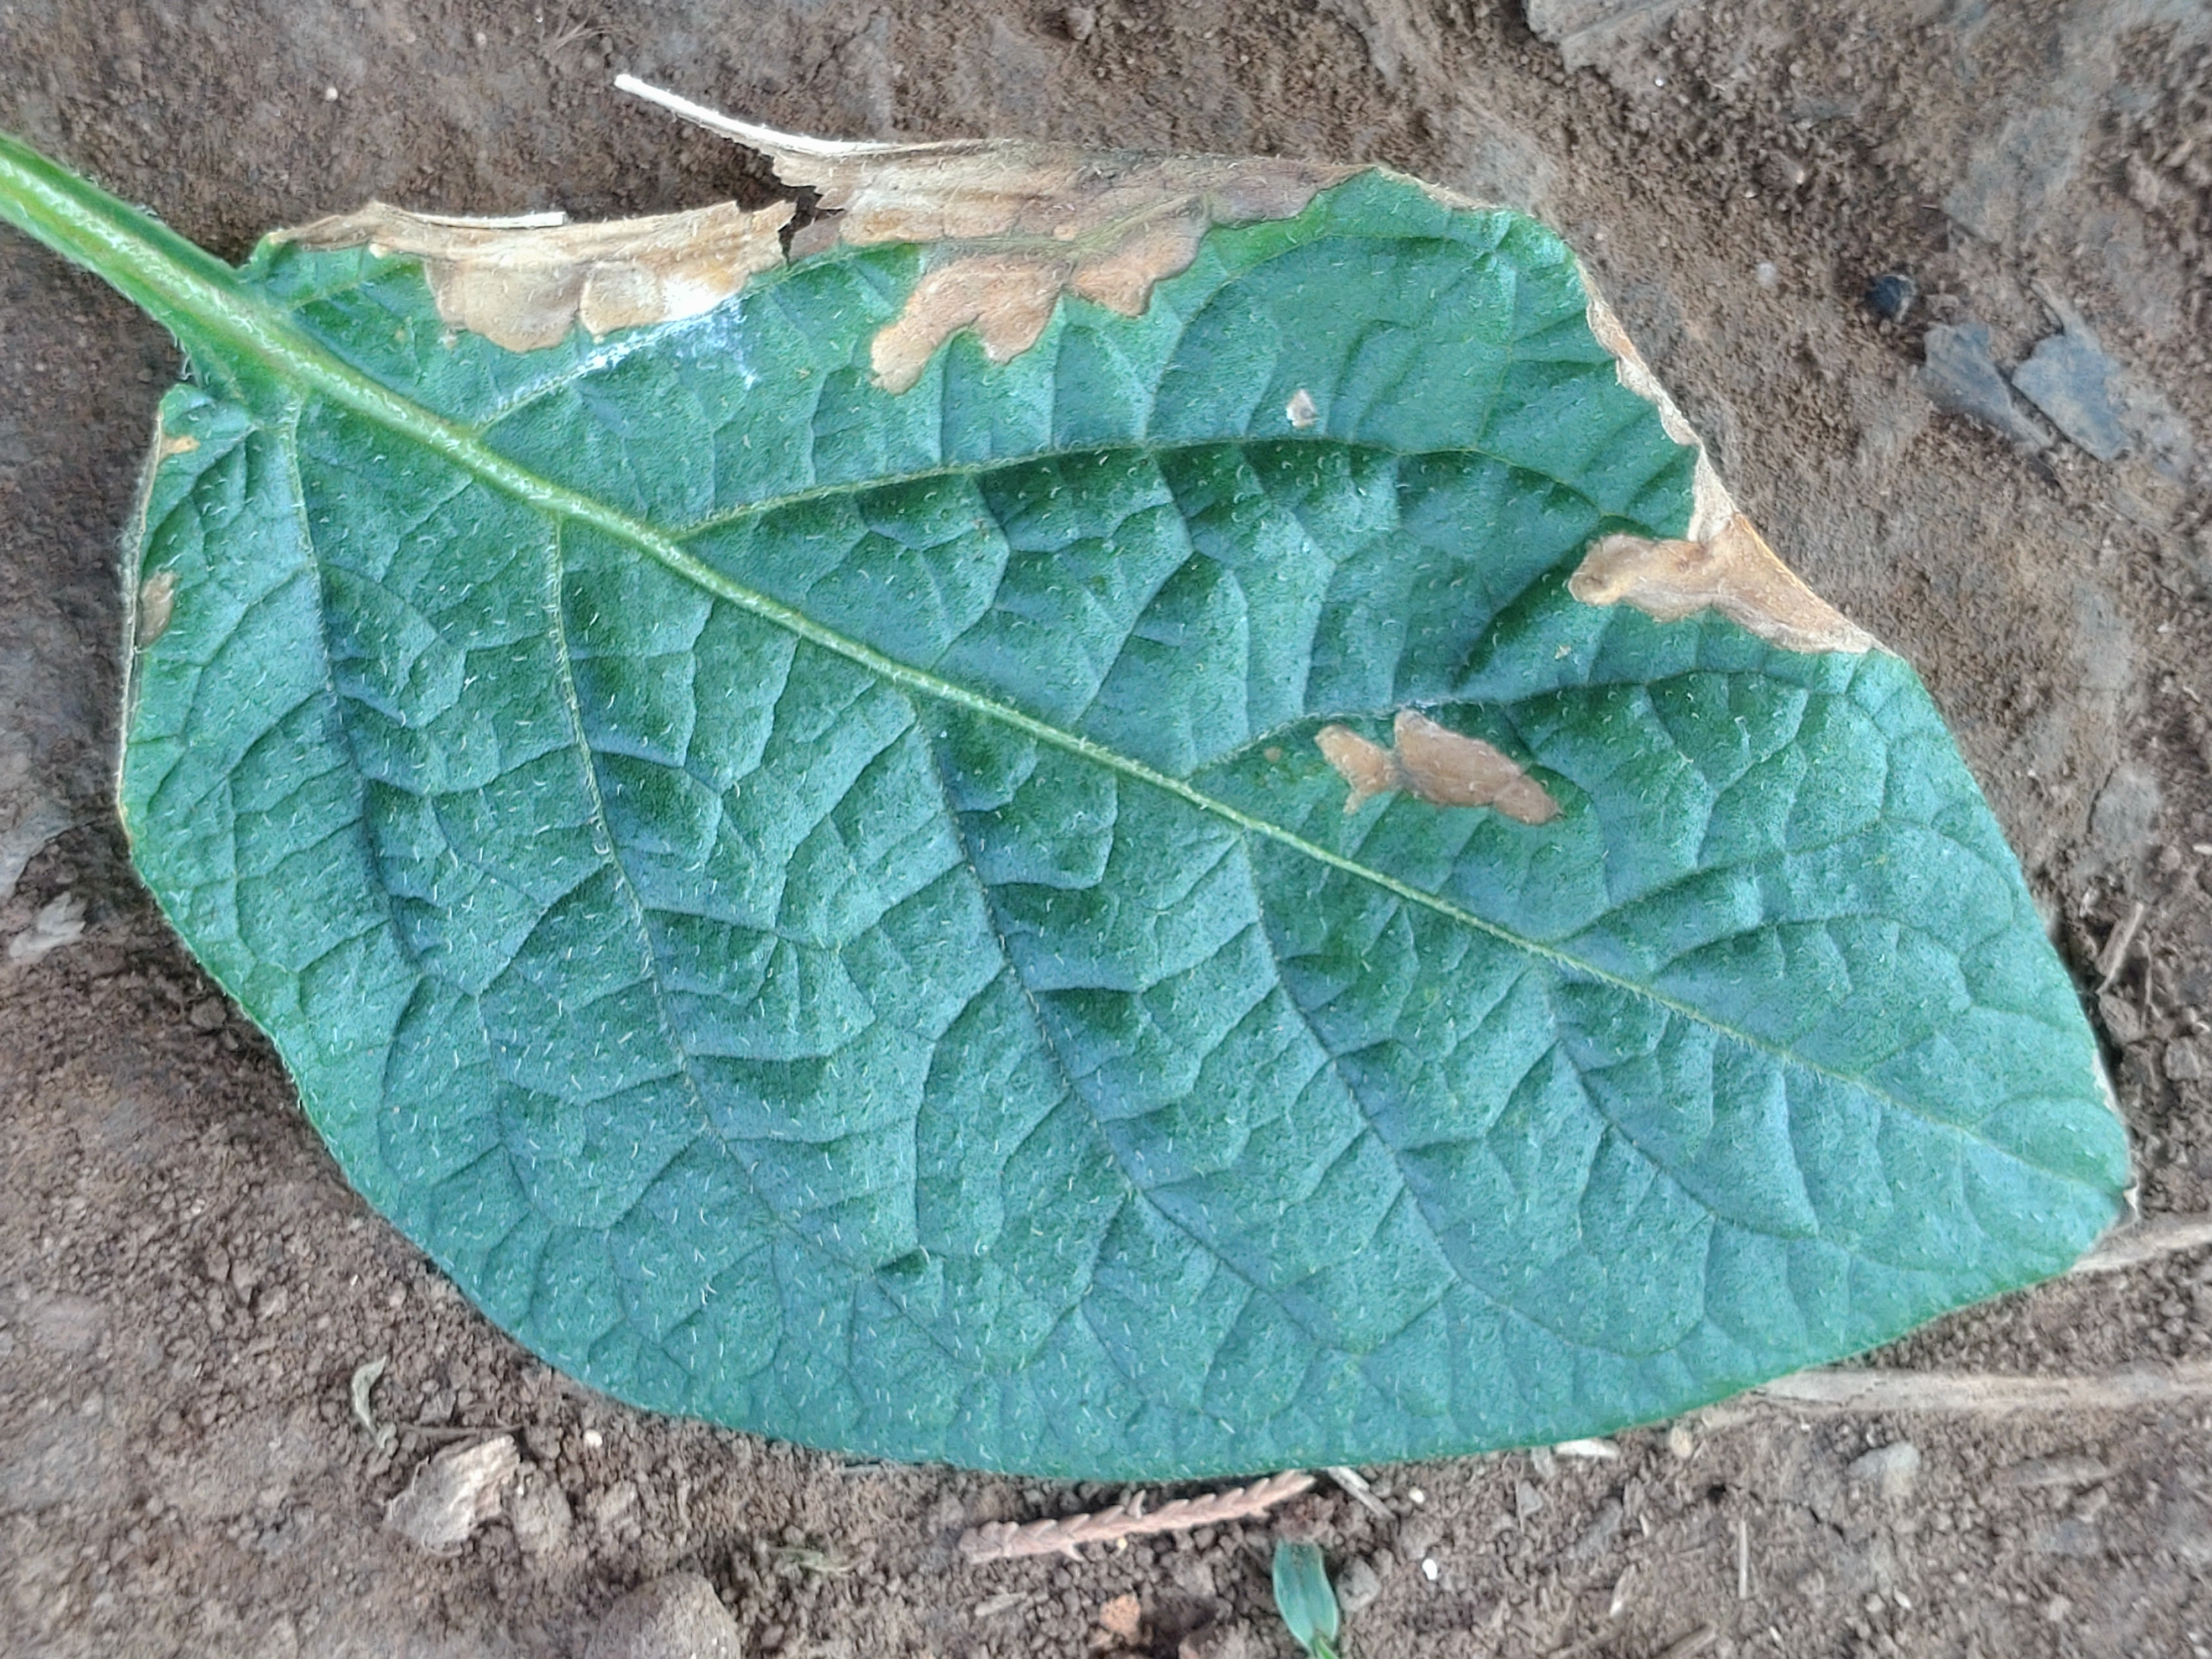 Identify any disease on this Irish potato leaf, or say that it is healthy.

early blight
